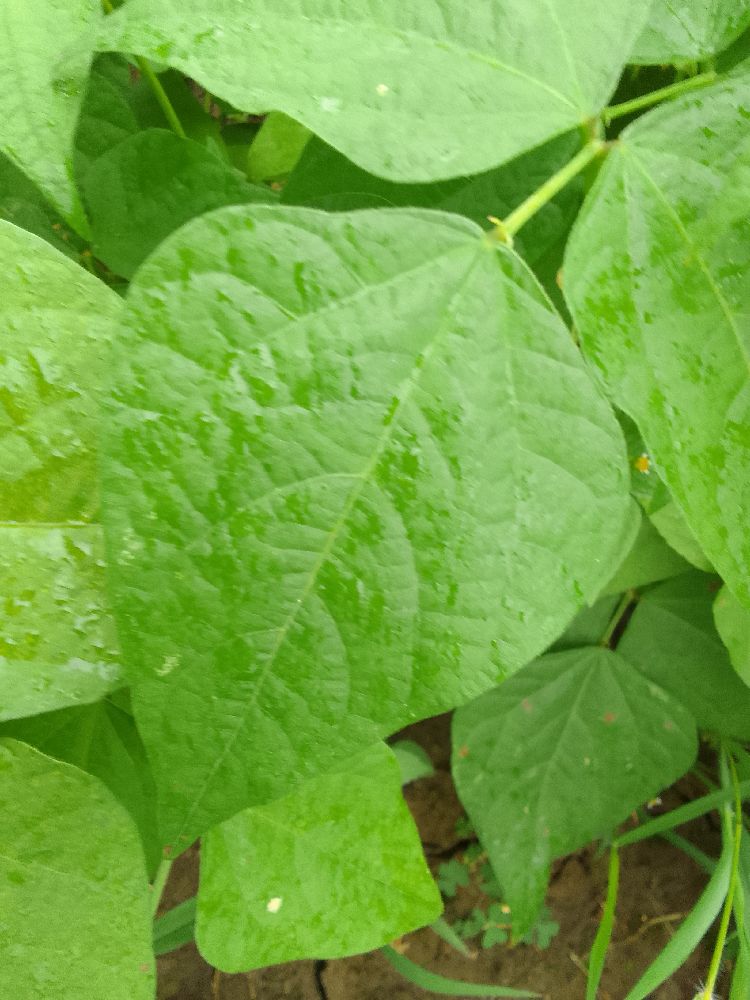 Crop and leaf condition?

common bean, healthy
